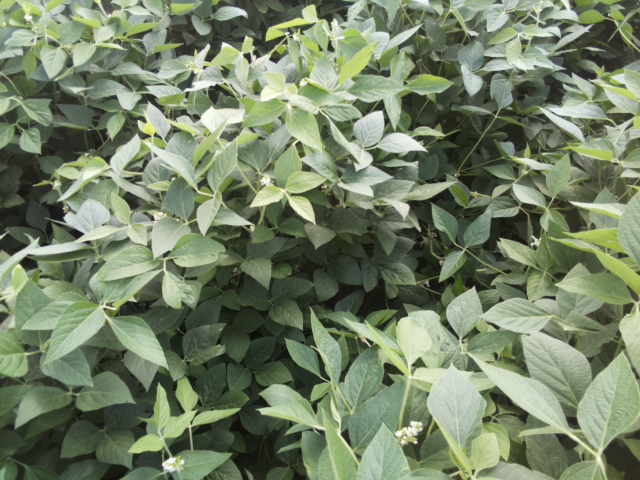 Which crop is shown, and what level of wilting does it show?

soybean, leaves with no wilting
